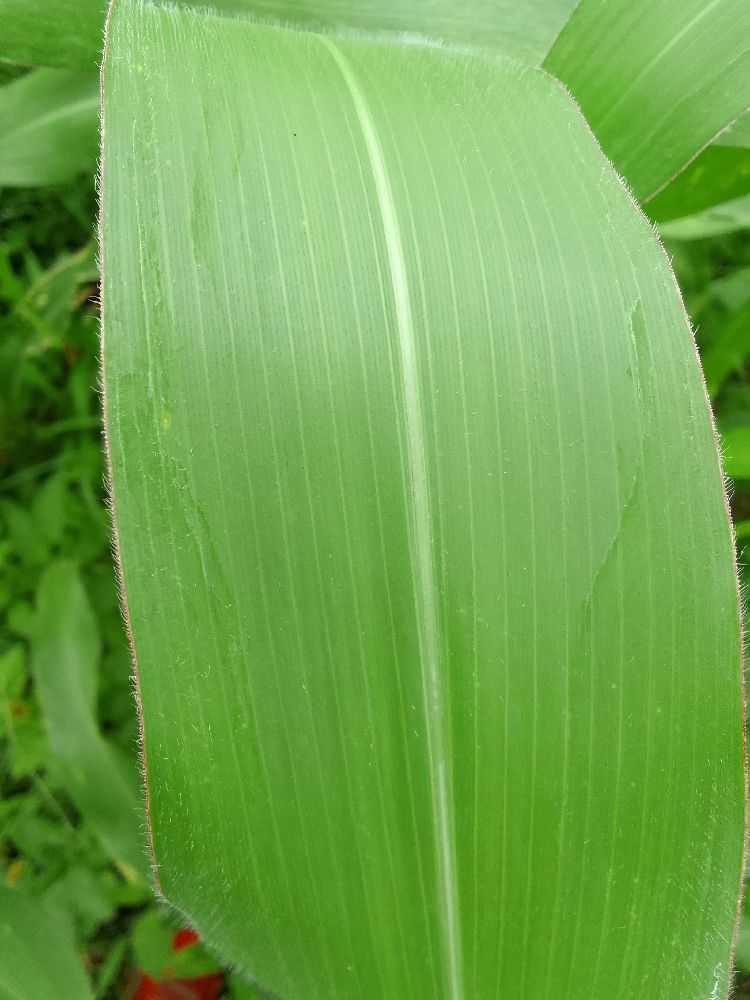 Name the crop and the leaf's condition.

maize, healthy
